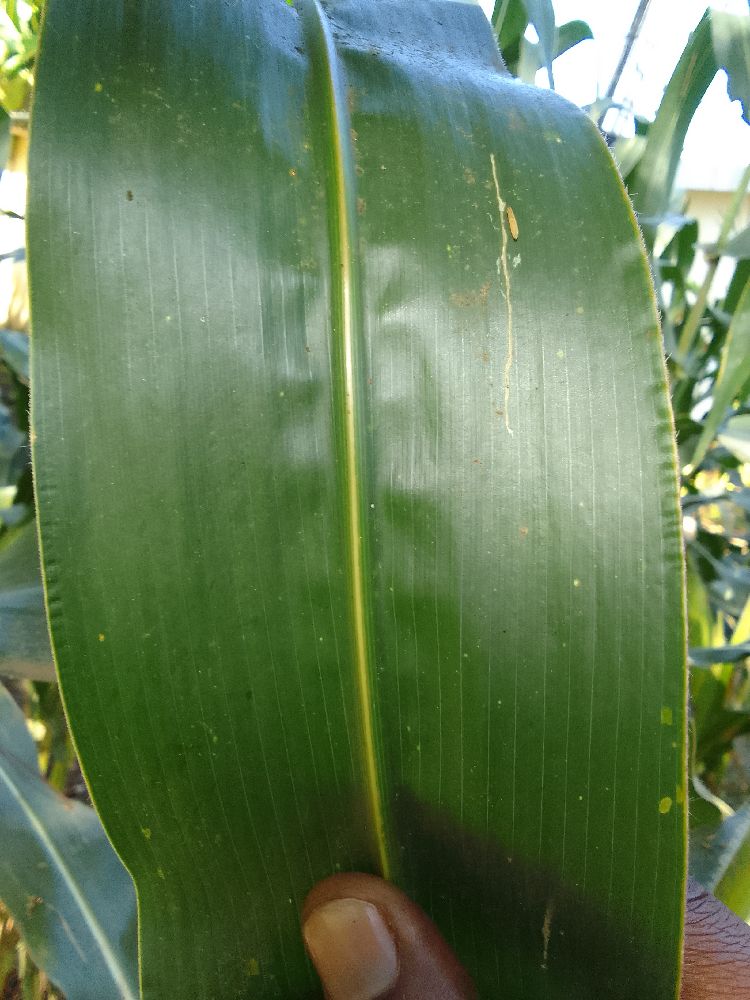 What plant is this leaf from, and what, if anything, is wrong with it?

maize, healthy
